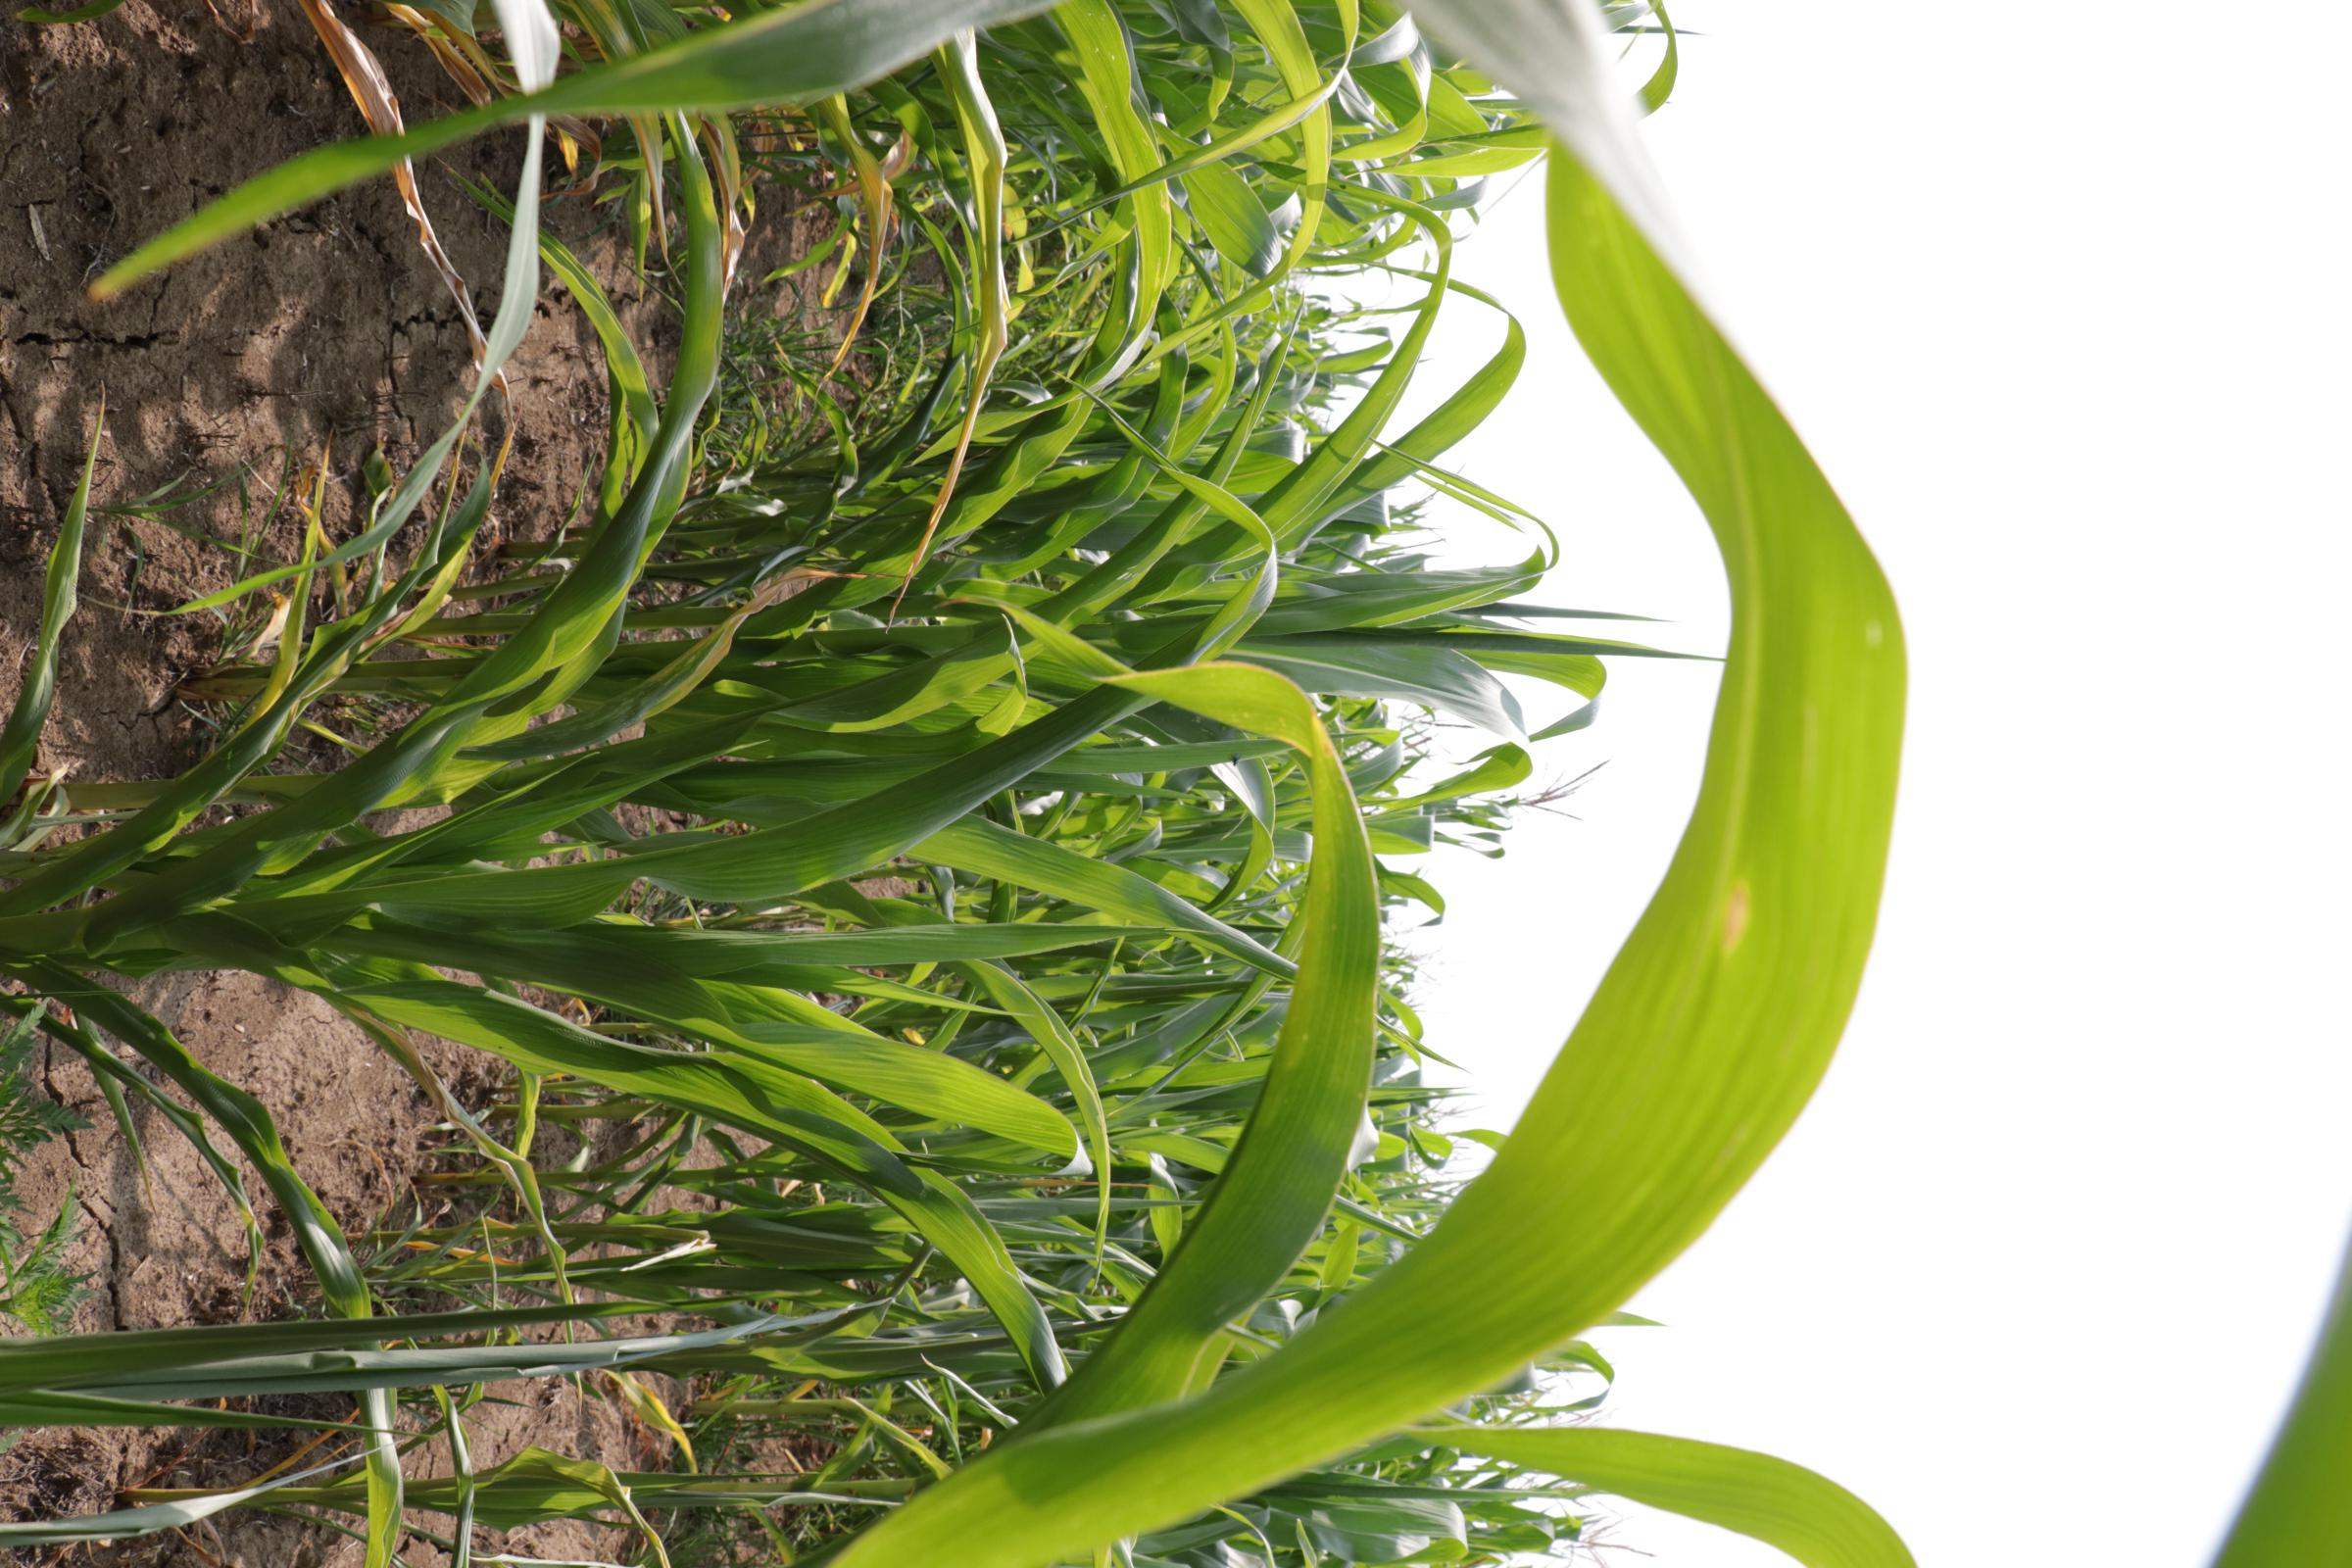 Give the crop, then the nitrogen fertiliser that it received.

maize, reduced nitrogen fertilisation
